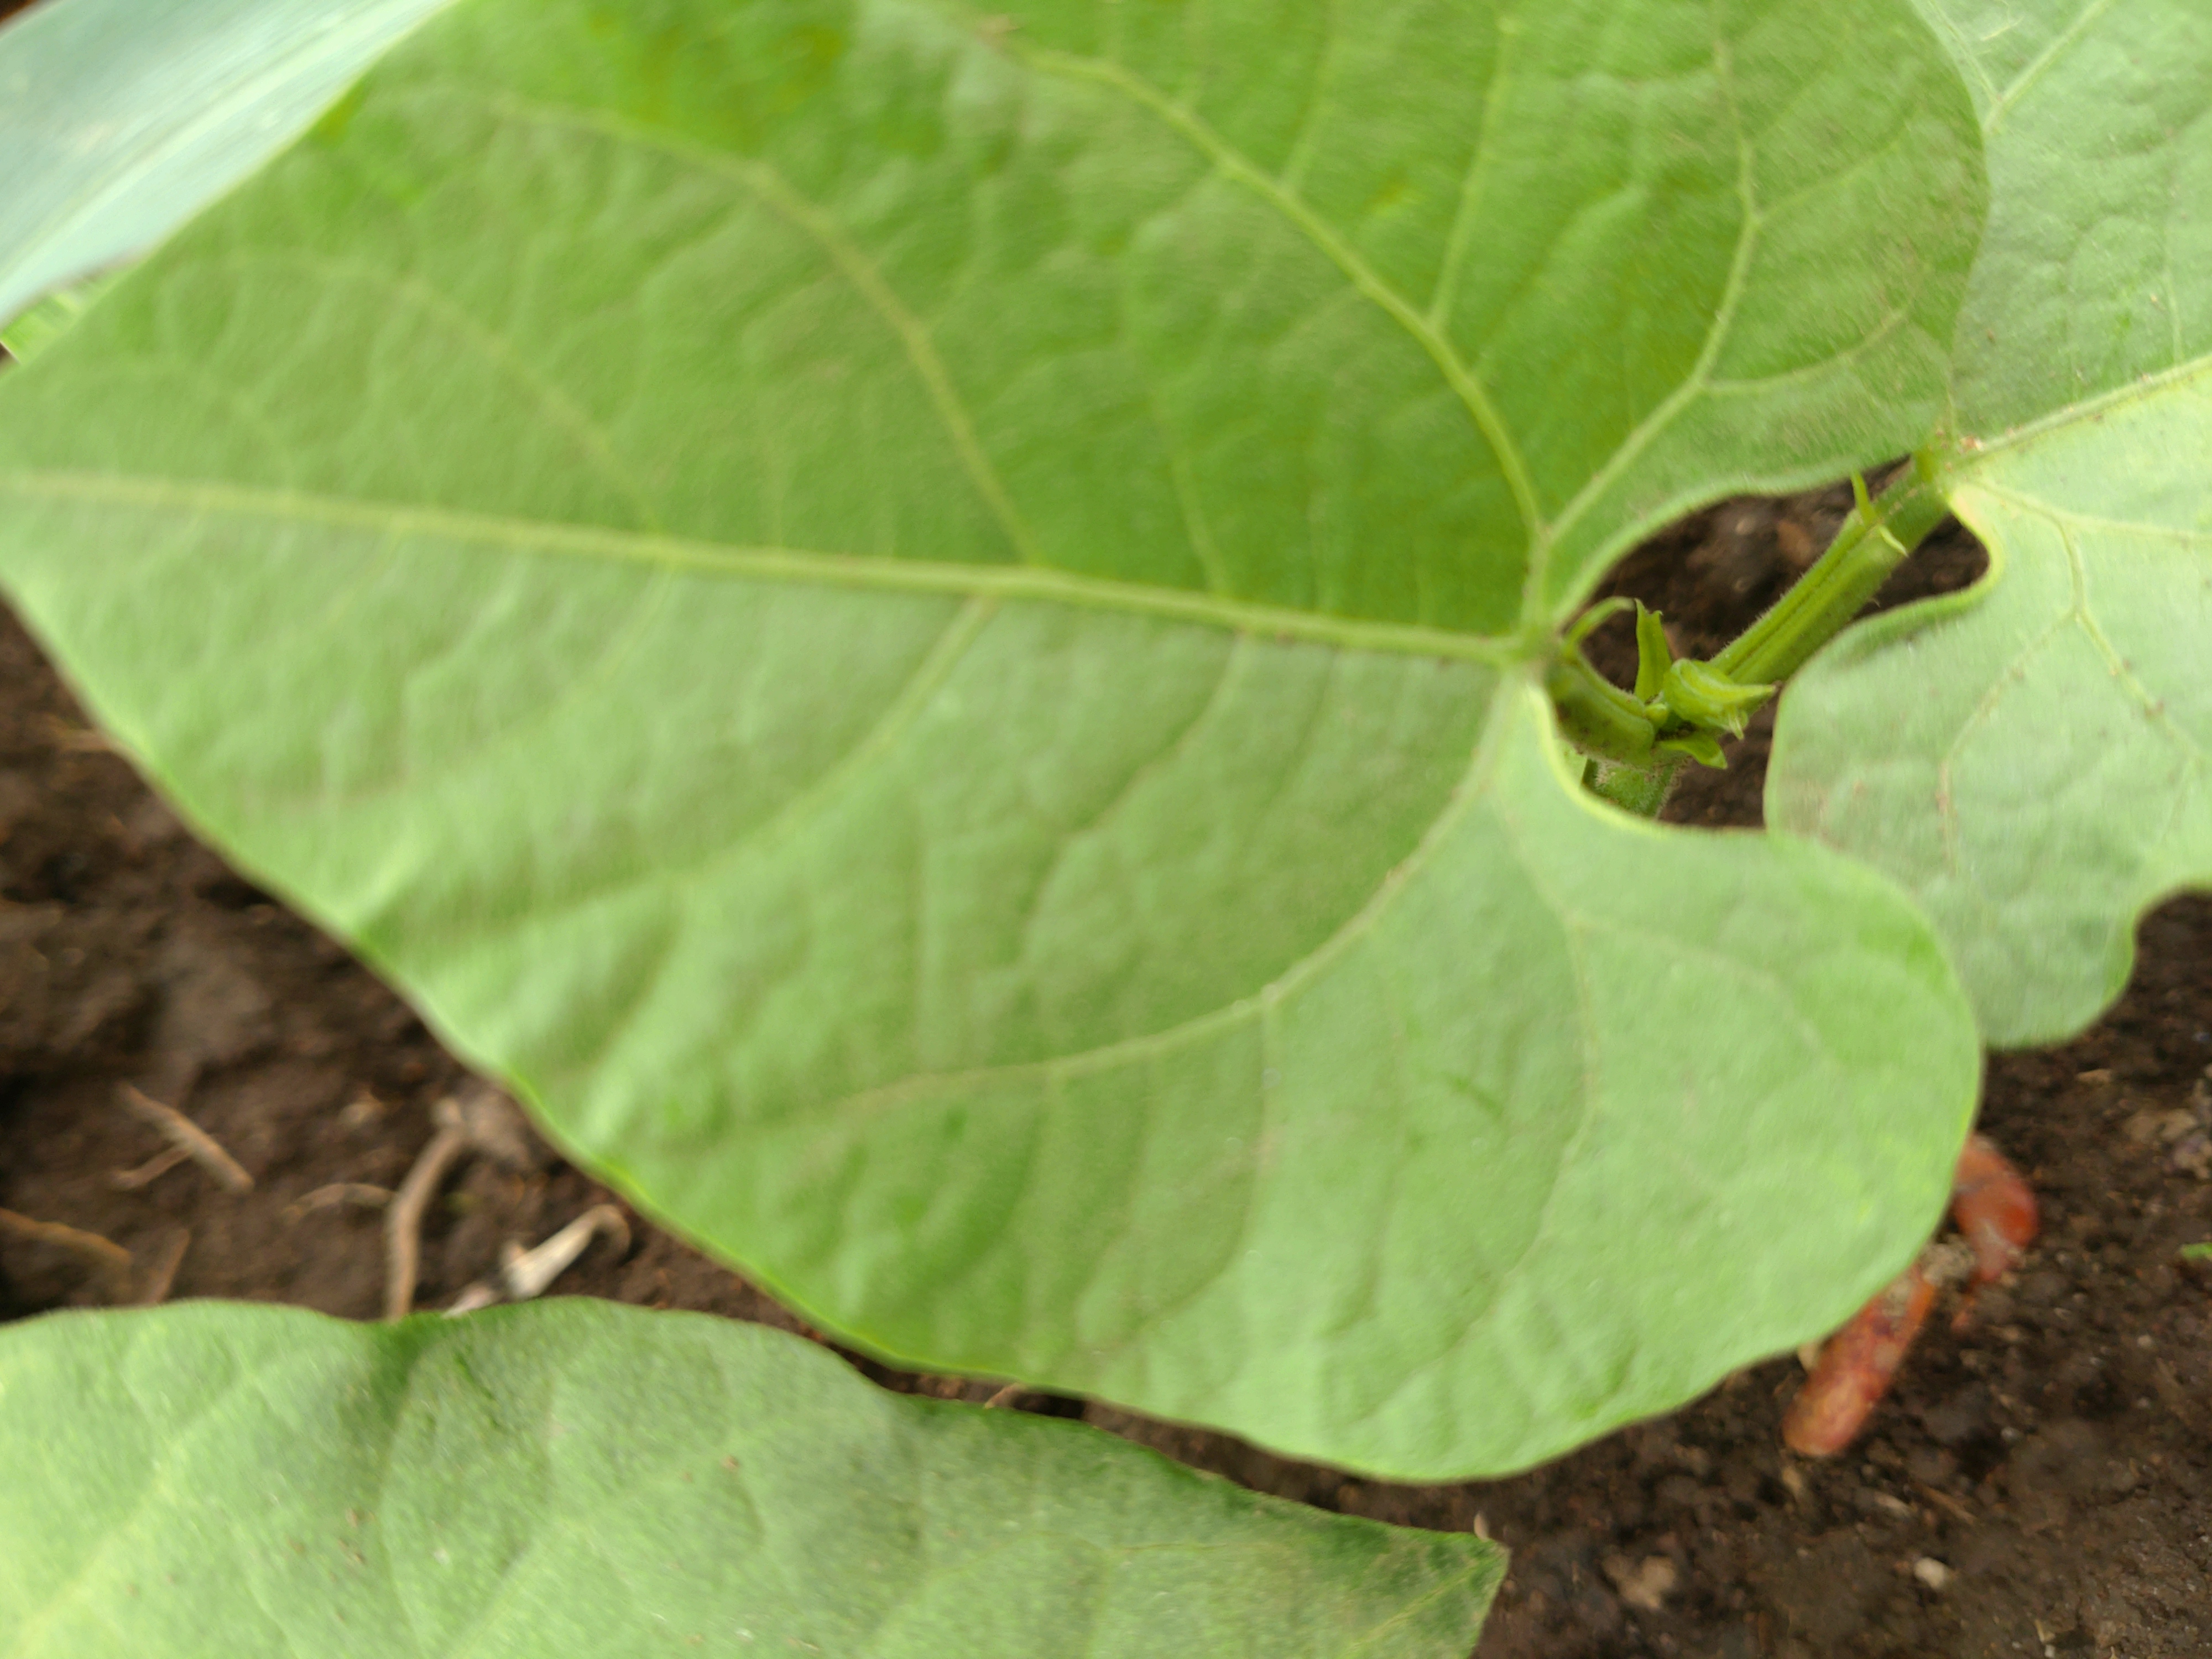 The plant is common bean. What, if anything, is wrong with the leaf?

healthy
